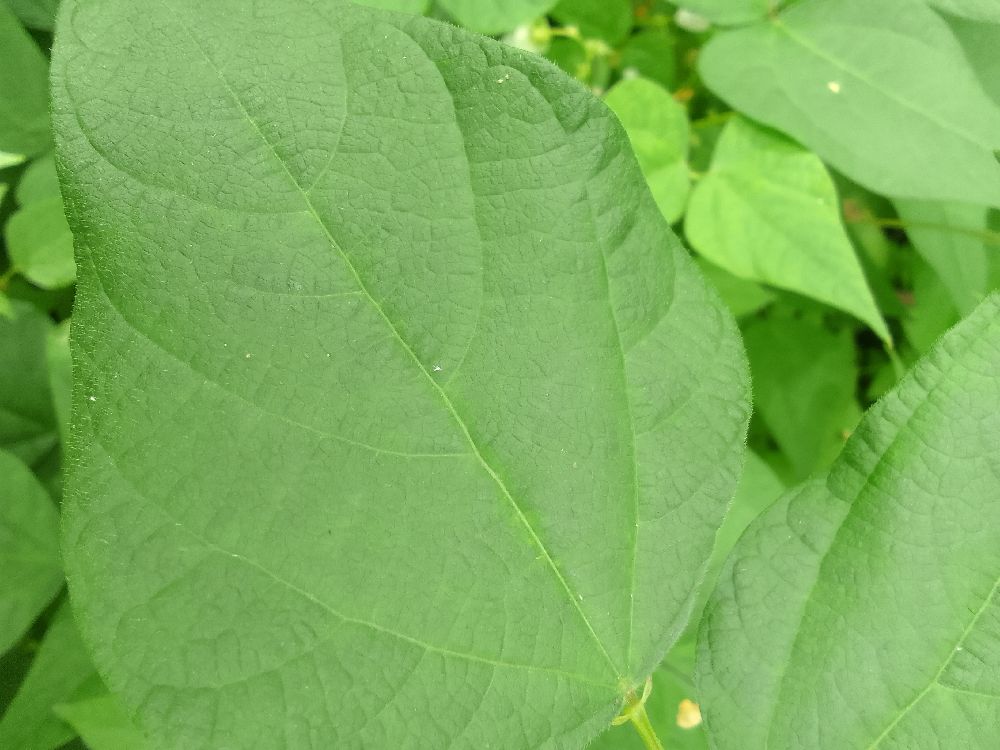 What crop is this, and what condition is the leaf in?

common bean, healthy
